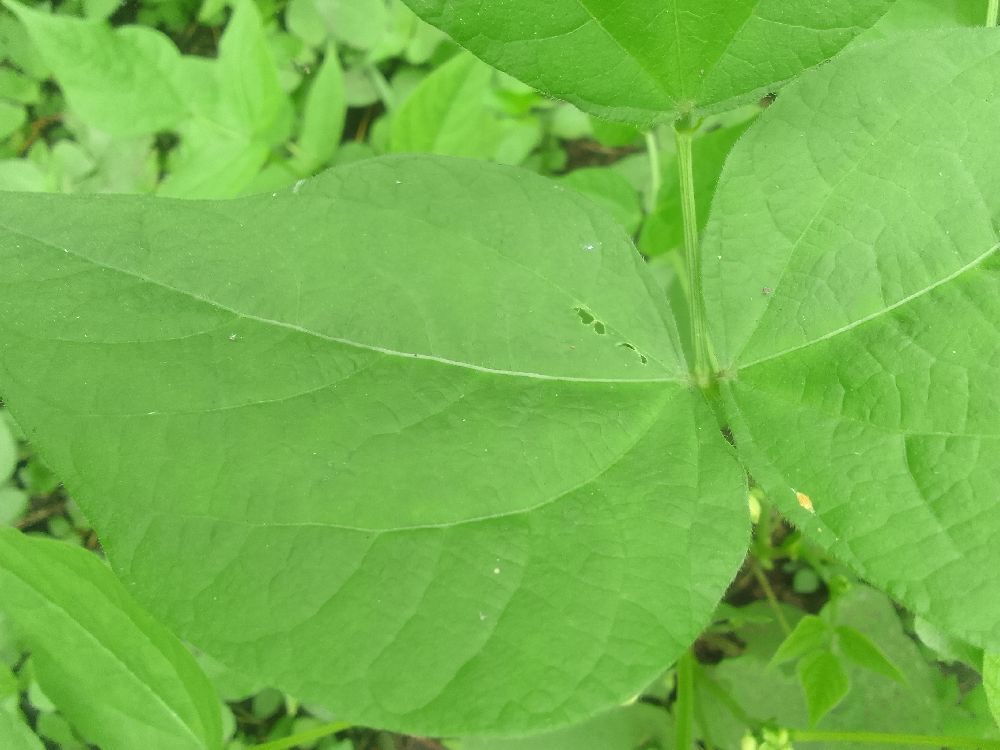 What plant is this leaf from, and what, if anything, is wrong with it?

common bean, healthy
